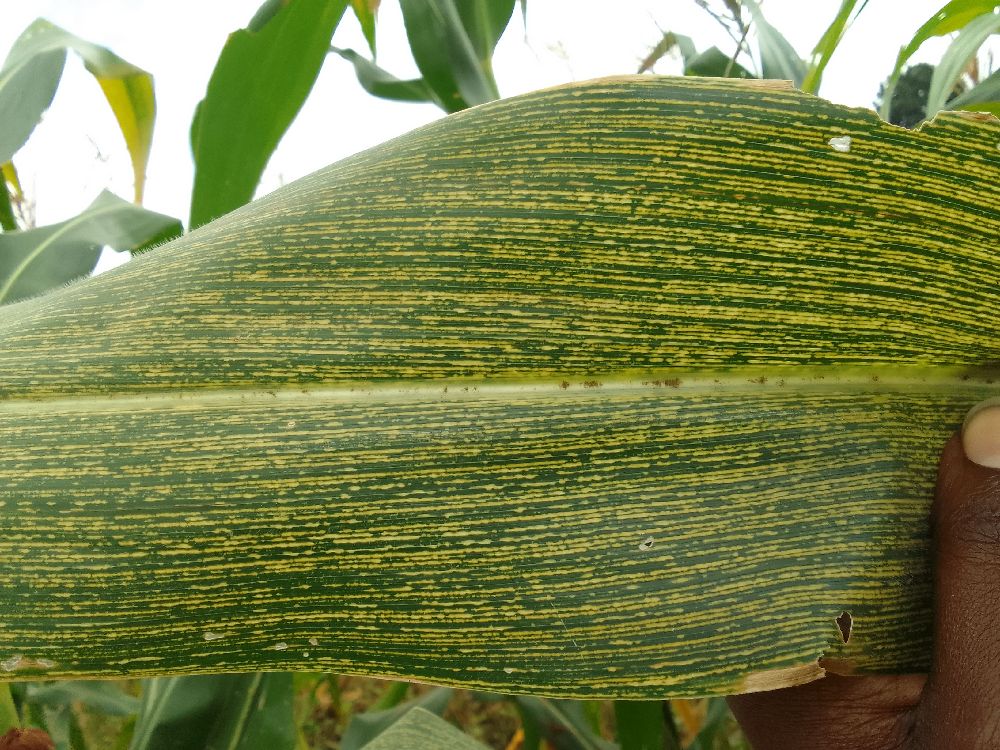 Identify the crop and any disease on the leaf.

maize, maize streak virus
